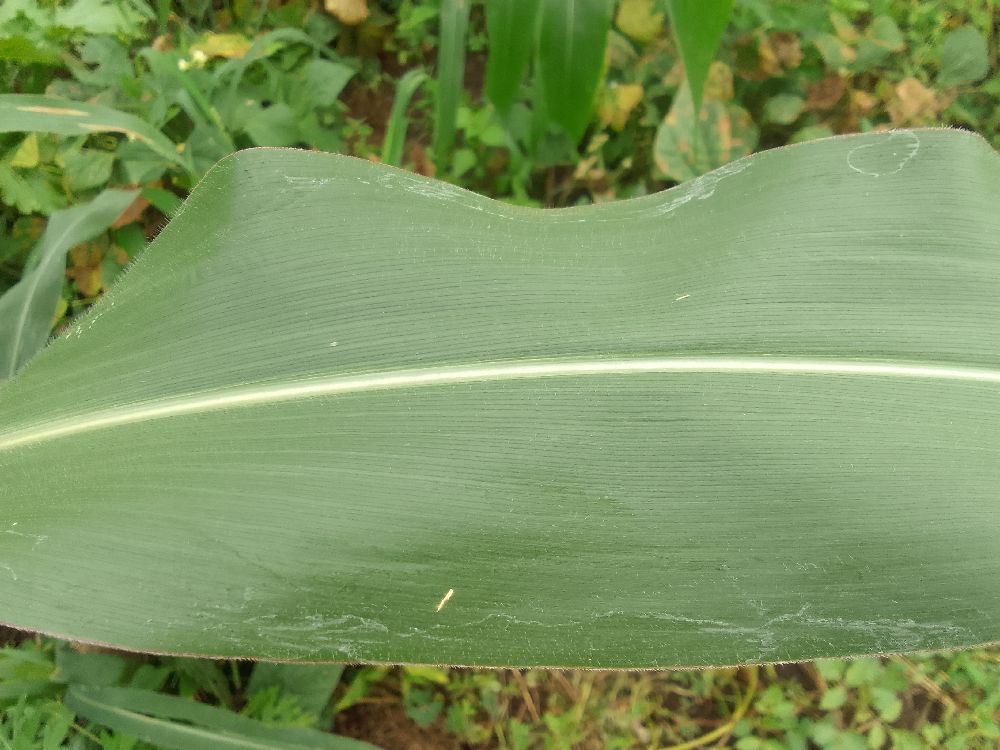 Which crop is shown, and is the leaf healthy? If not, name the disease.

maize, healthy
